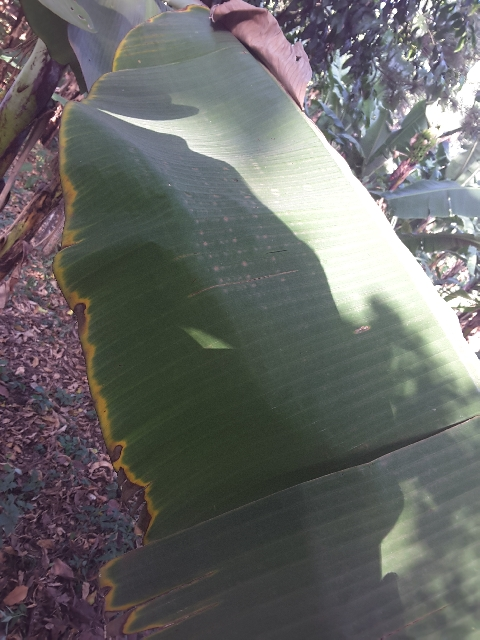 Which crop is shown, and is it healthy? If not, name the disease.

banana, fusarium wilt race 1
